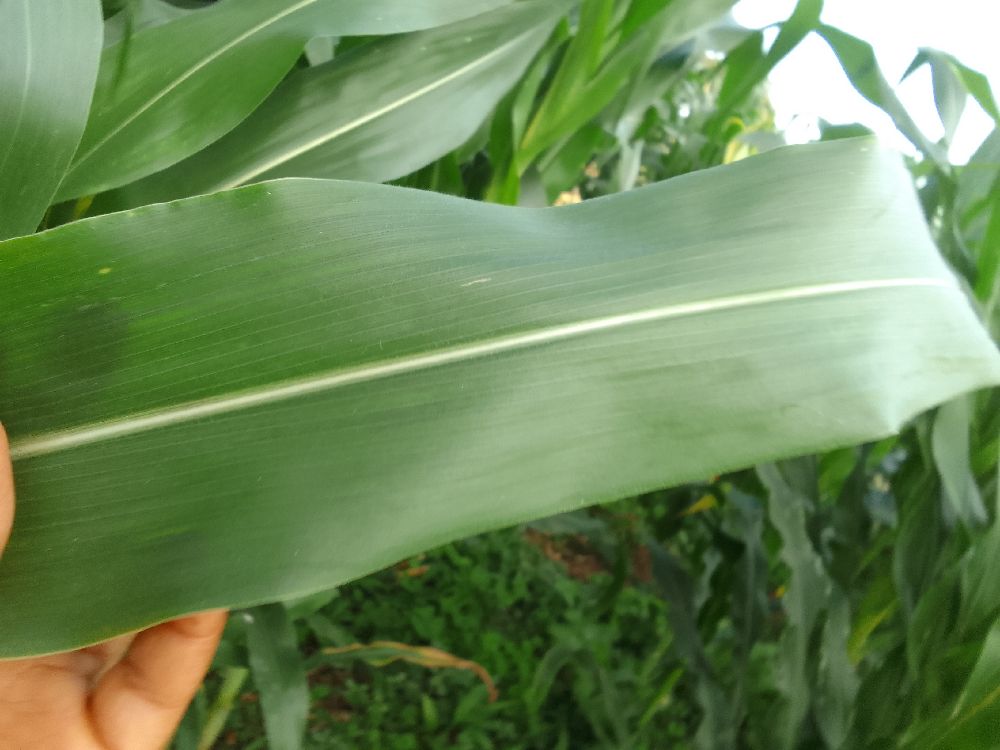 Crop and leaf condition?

maize, healthy
